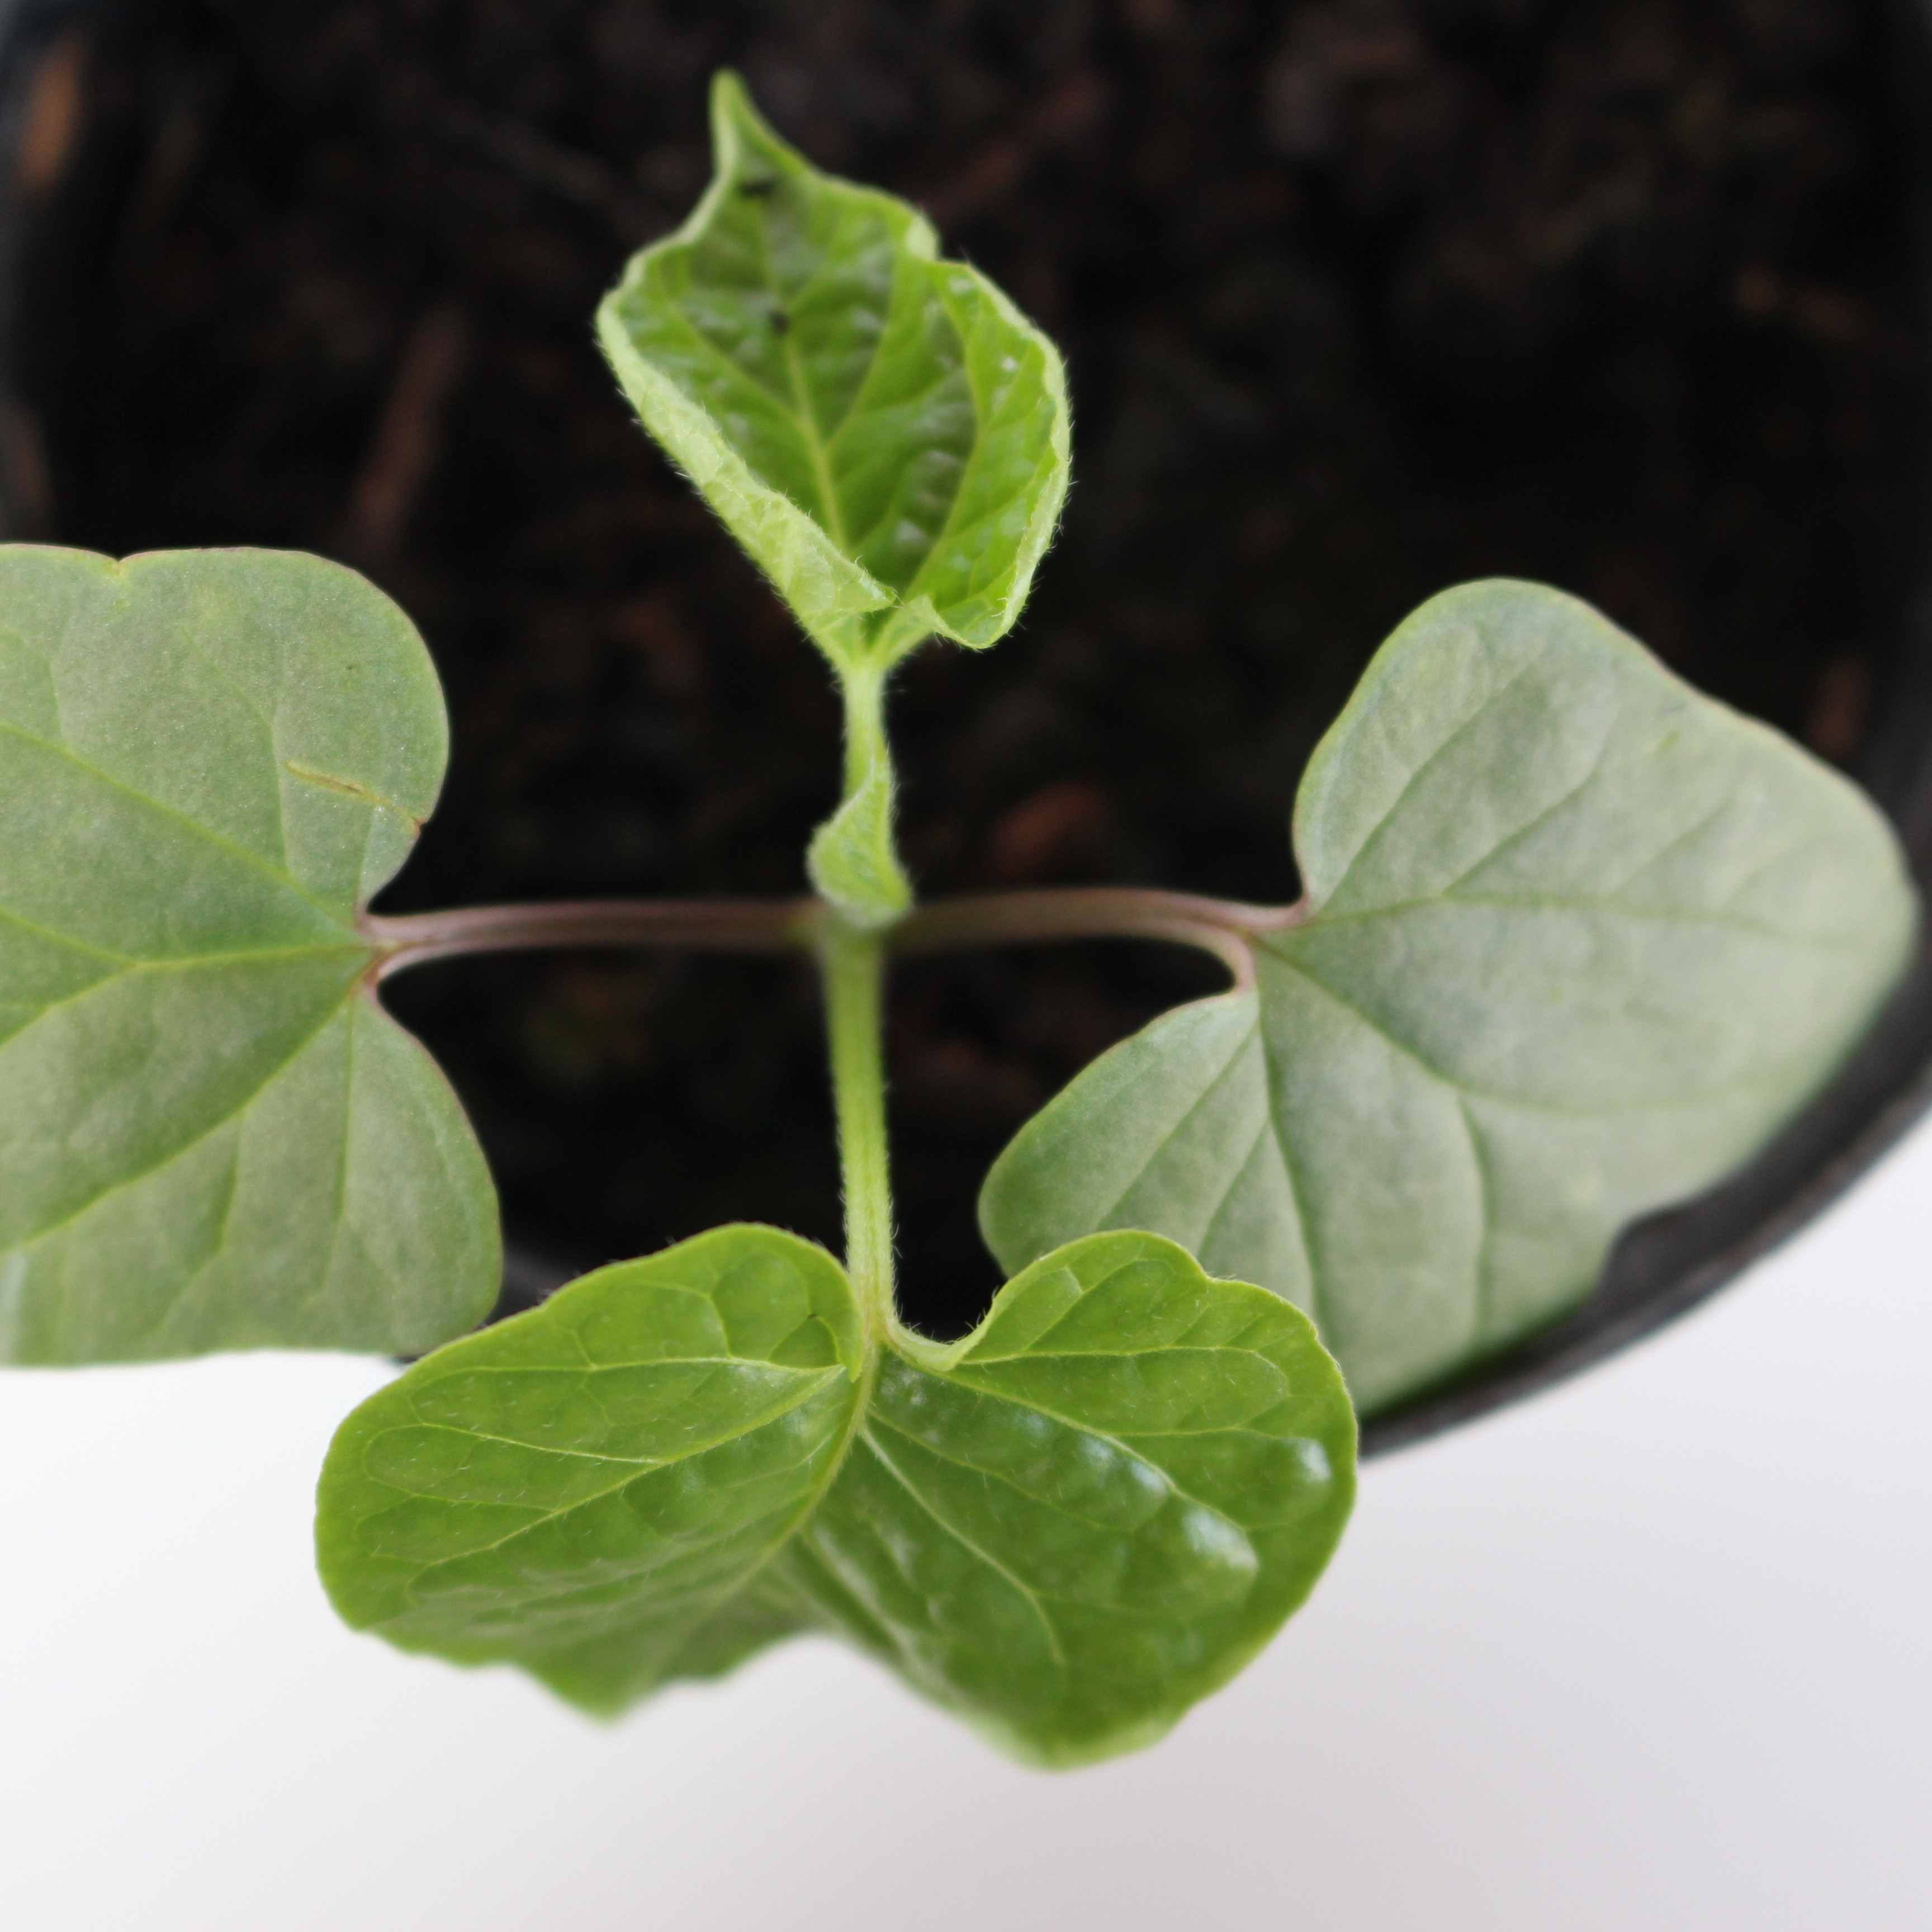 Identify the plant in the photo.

Convolvulus arvensis
